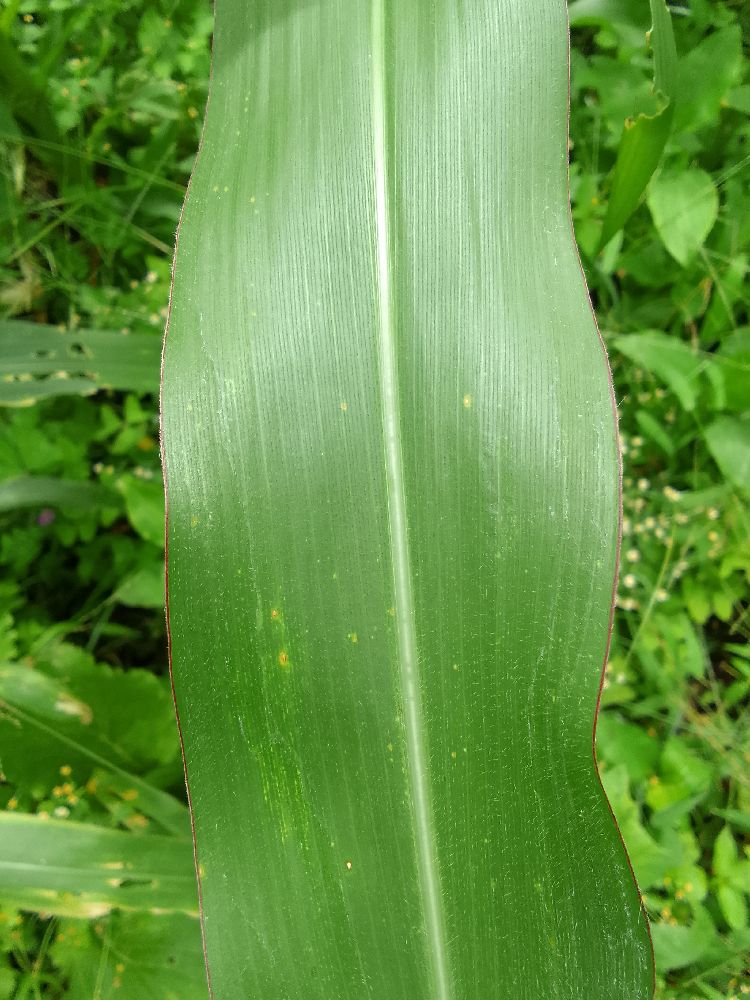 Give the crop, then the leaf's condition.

maize, healthy
